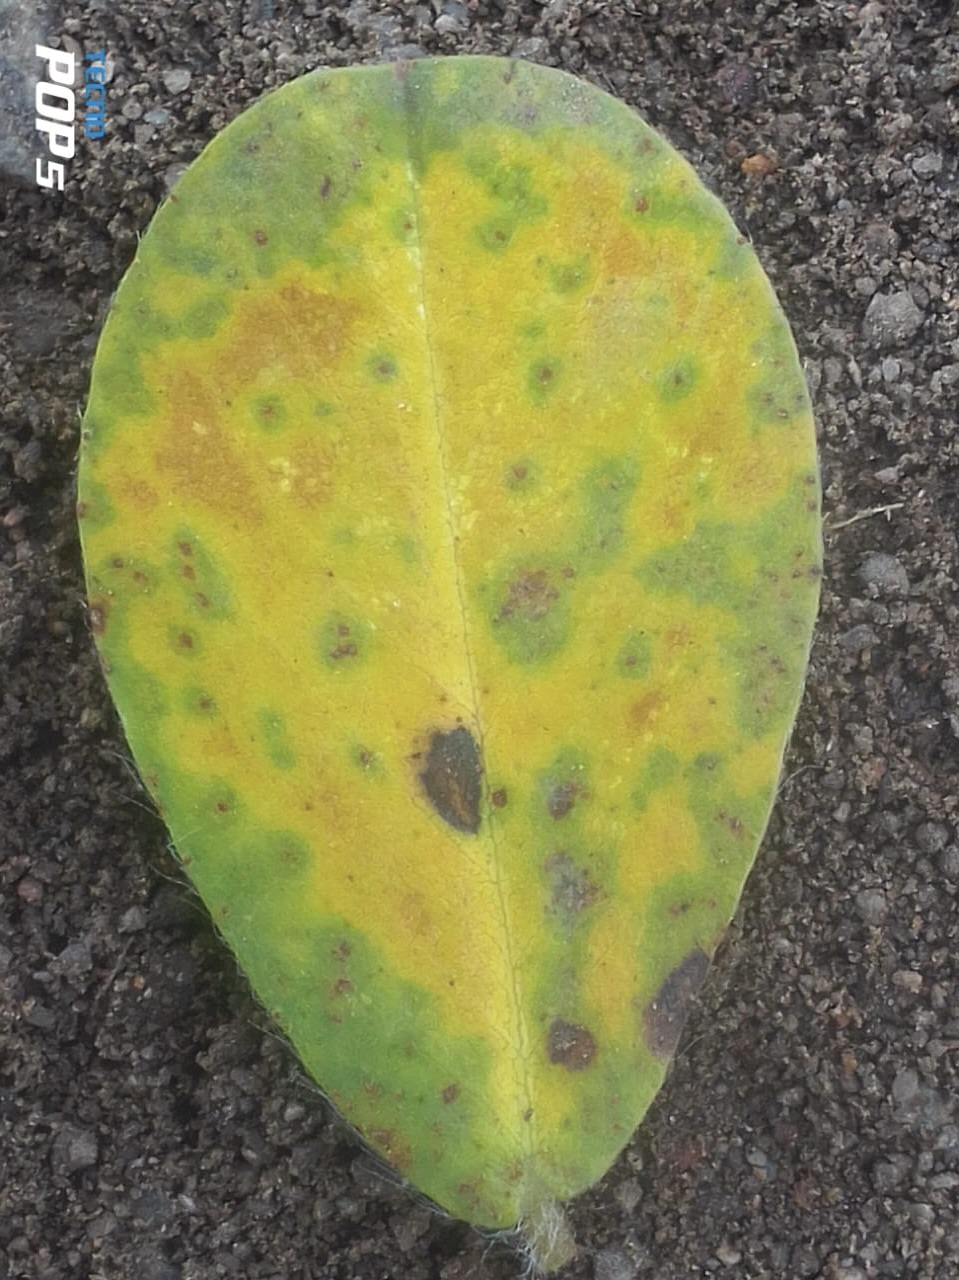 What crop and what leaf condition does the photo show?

peanut, groundnut rosette virus
